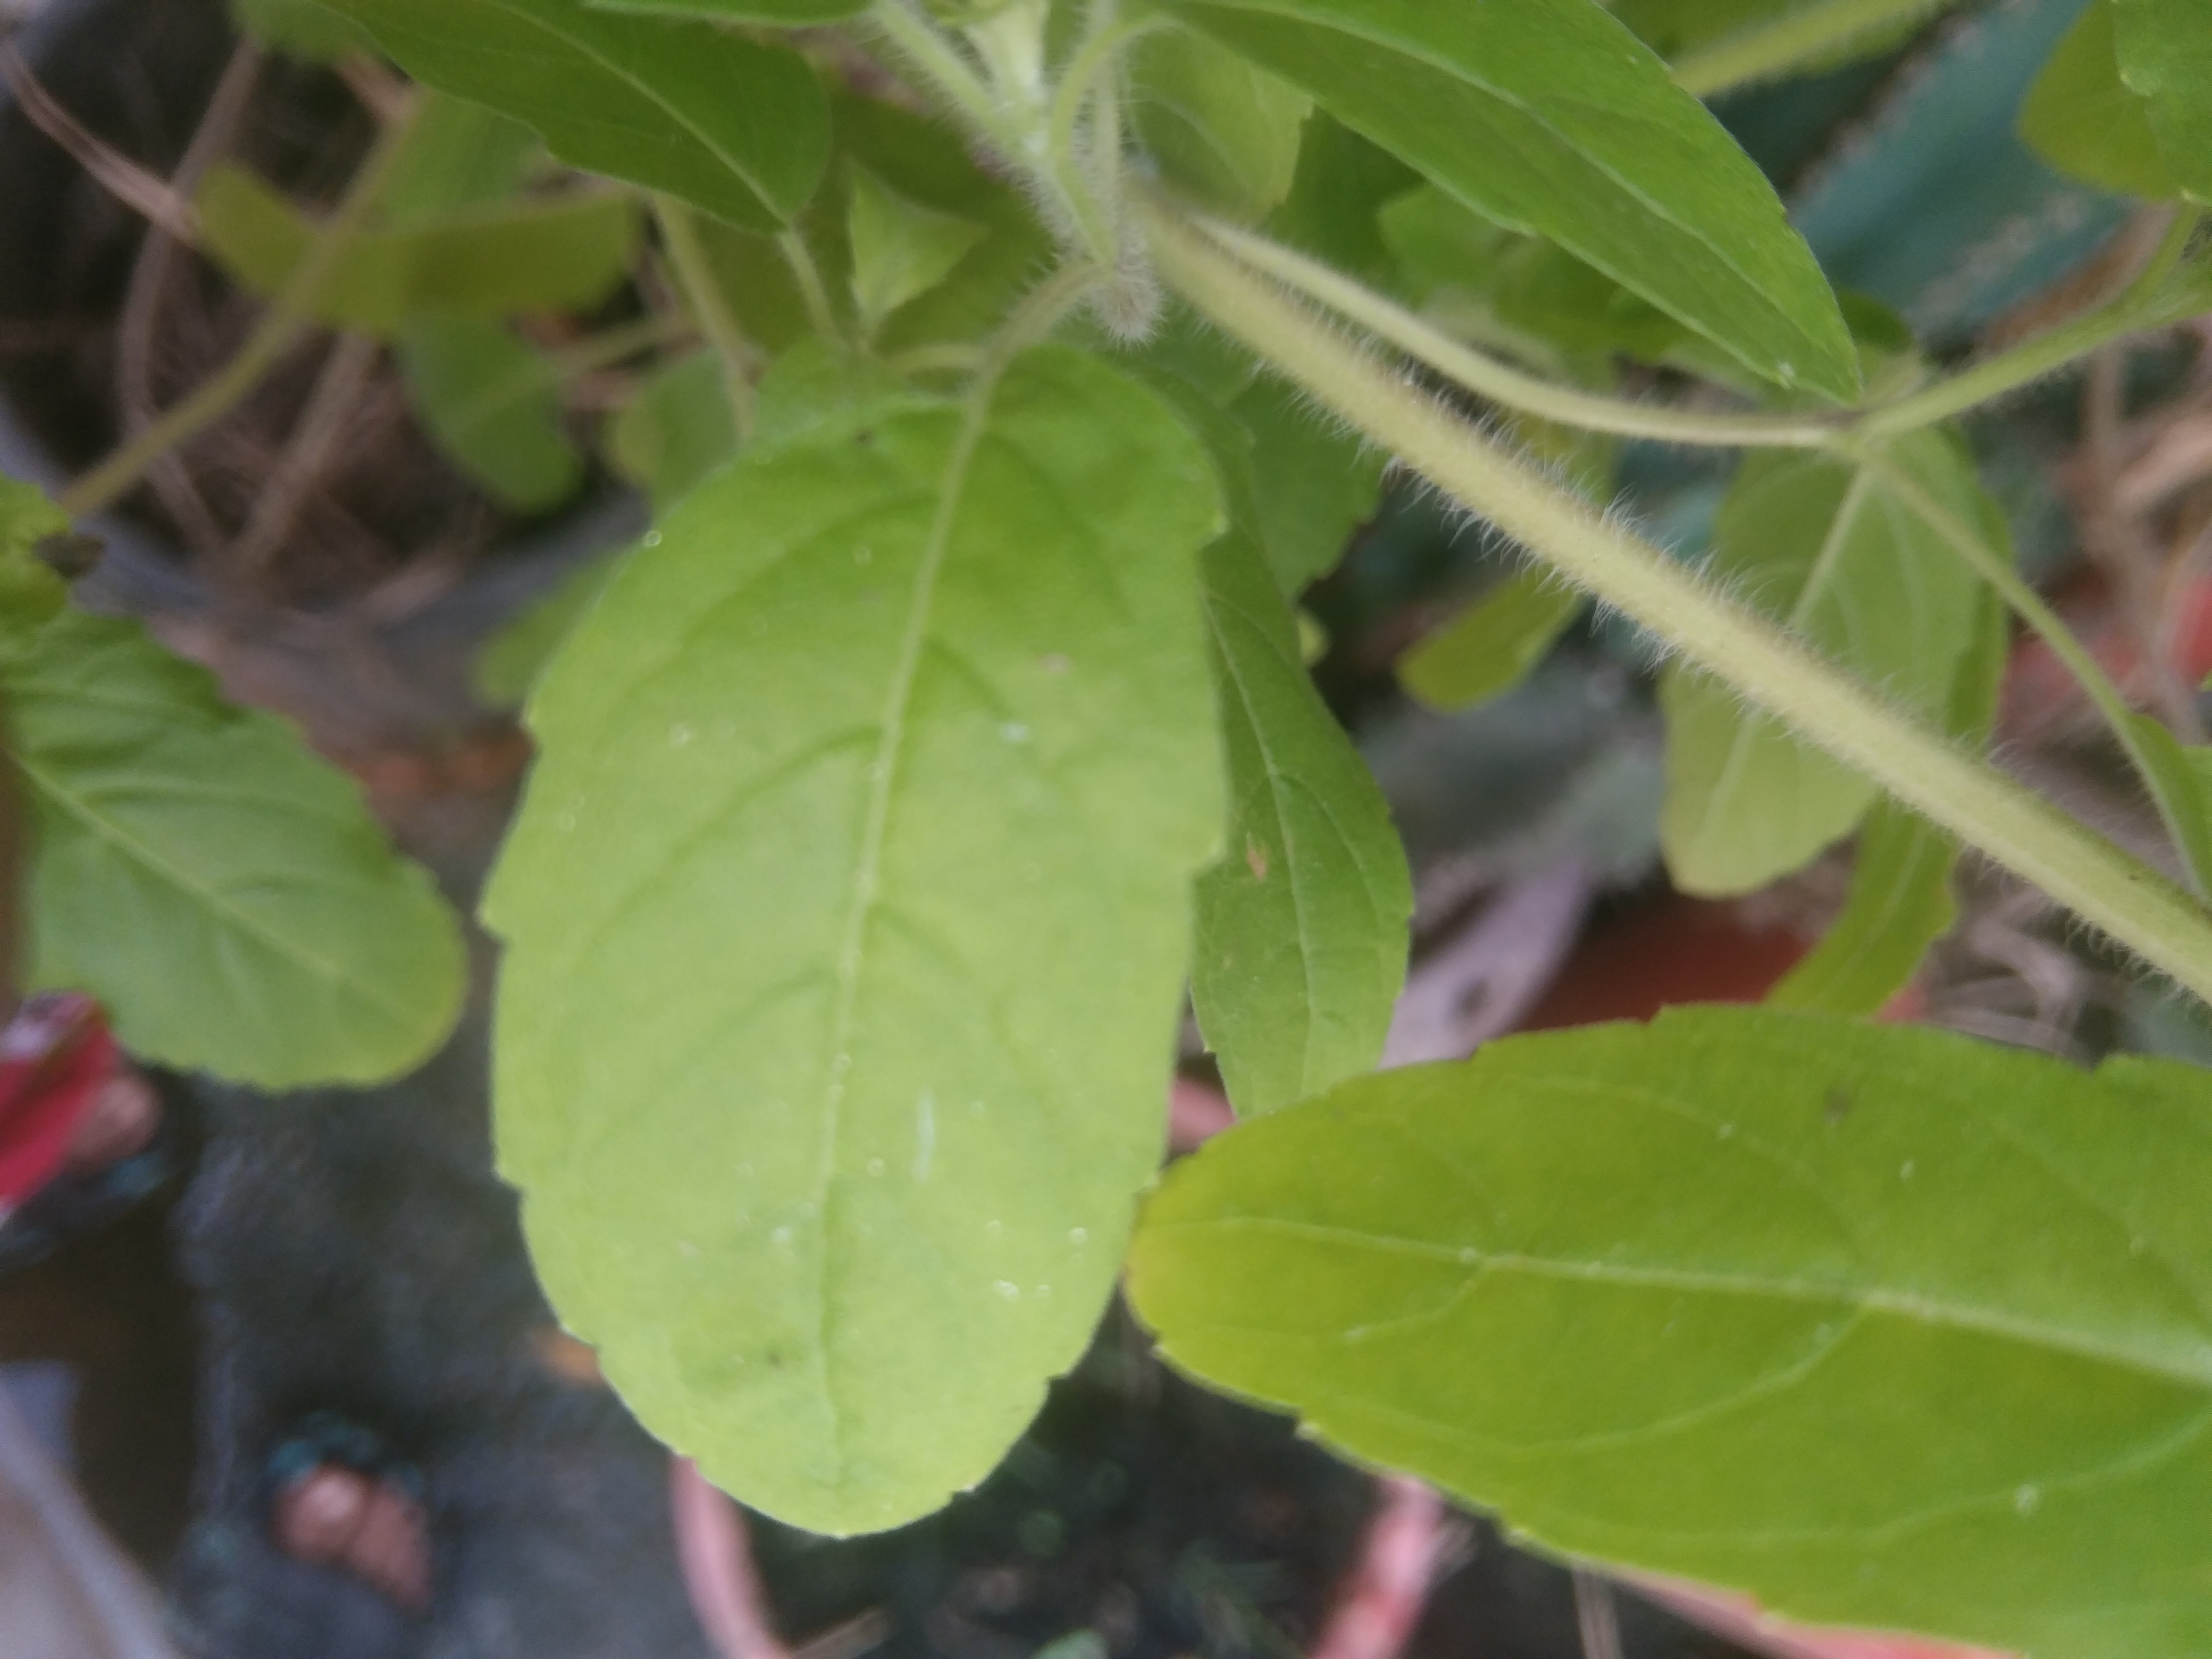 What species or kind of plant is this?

tulshi
